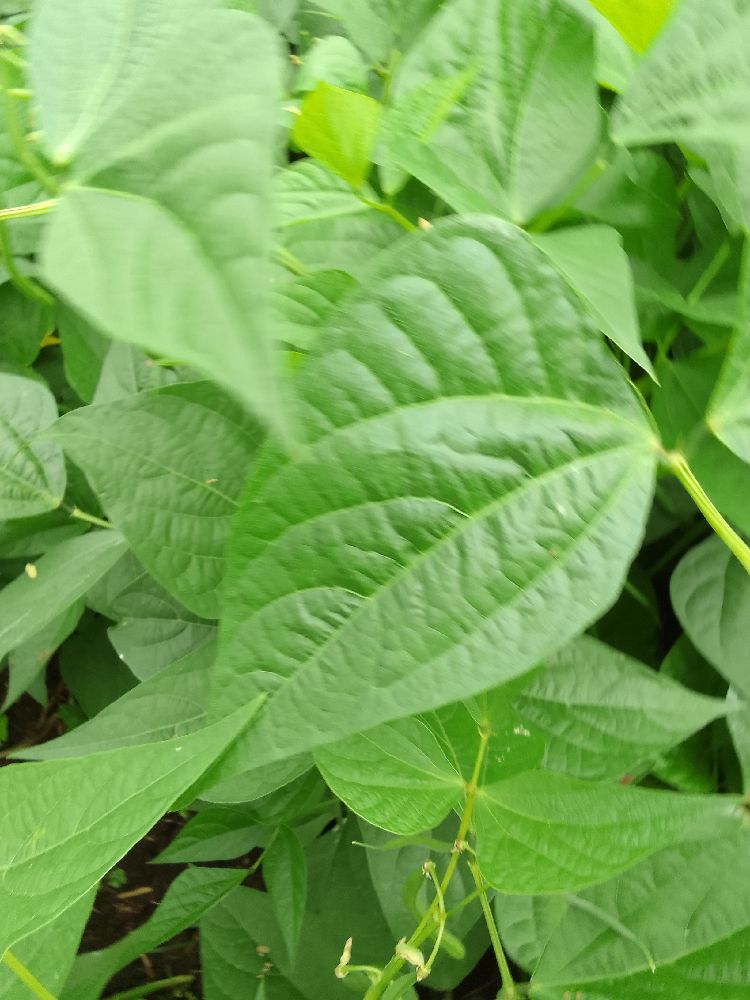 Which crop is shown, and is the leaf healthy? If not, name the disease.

common bean, healthy
